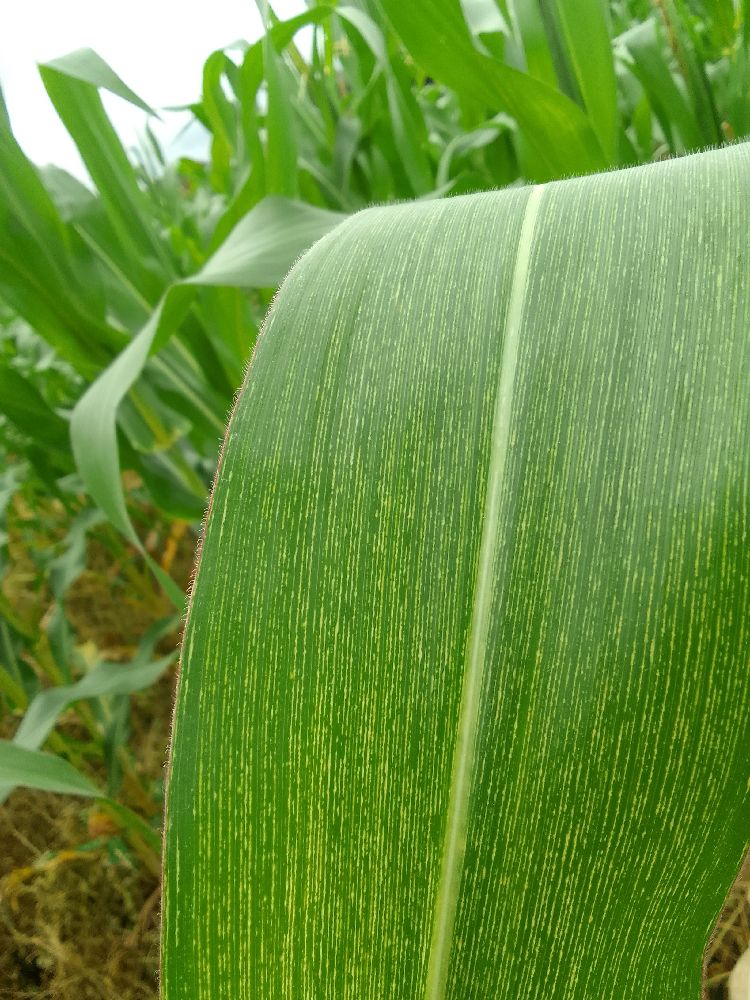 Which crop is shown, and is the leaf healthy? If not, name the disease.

maize, maize streak virus
